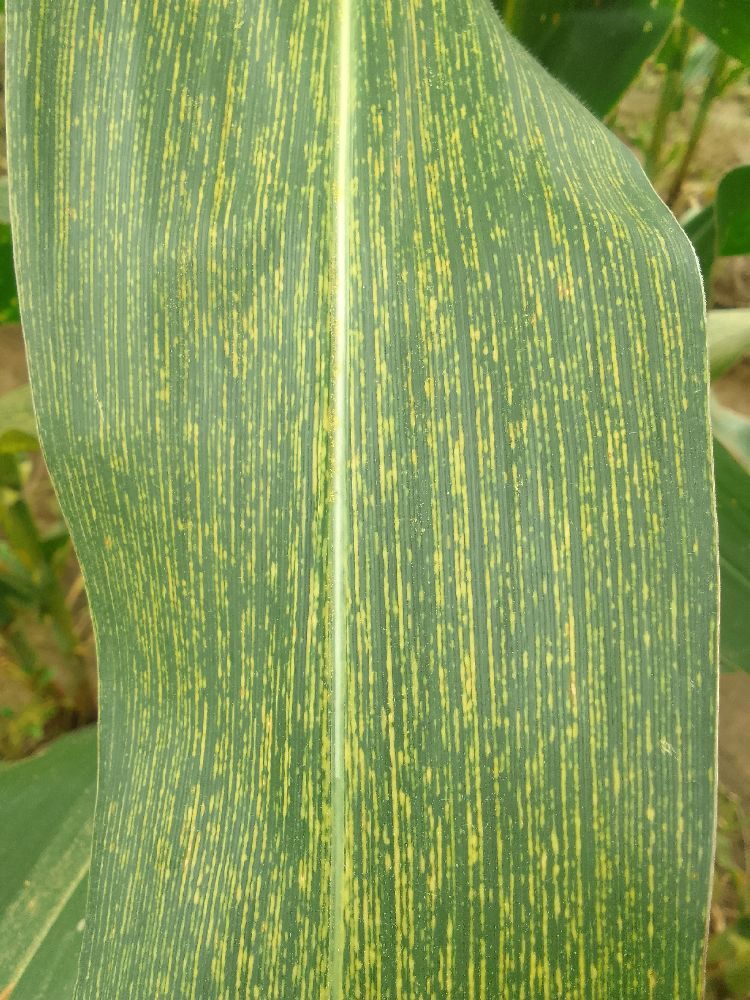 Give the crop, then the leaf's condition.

maize, maize streak virus
